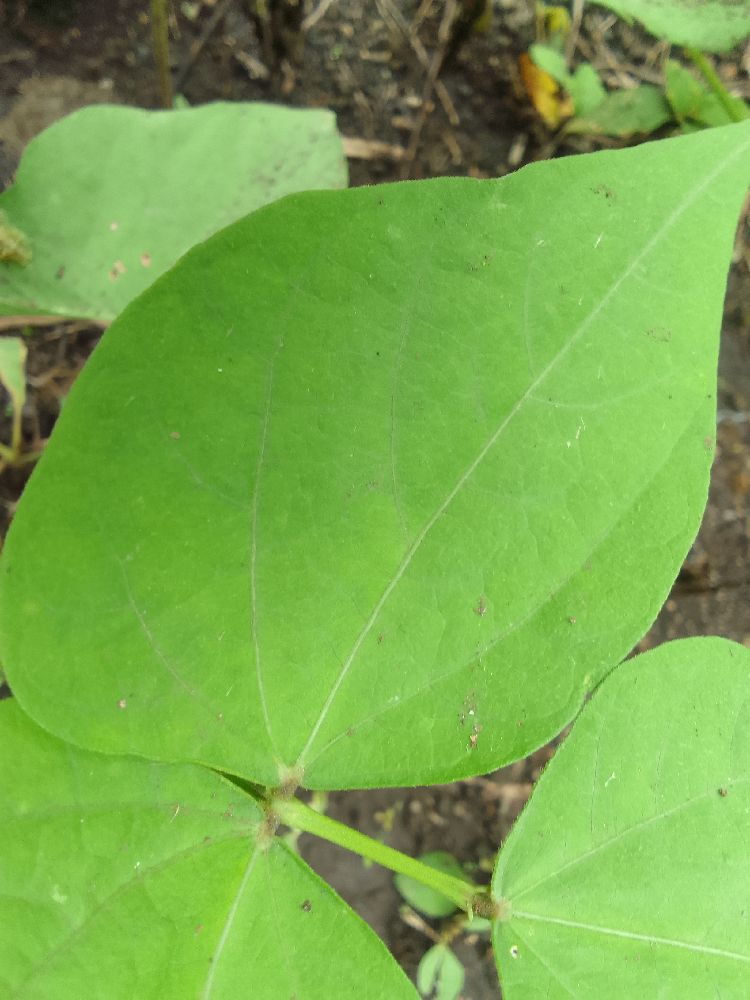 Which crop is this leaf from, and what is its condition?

common bean, healthy
